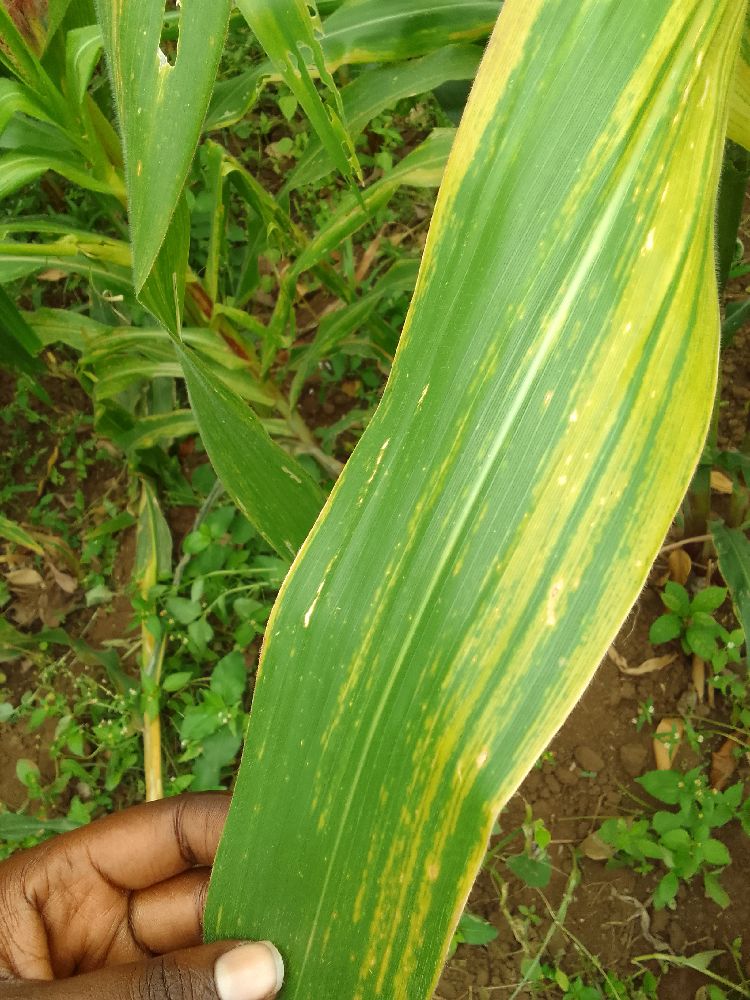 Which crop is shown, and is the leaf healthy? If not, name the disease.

maize, maize lethal necrosis
